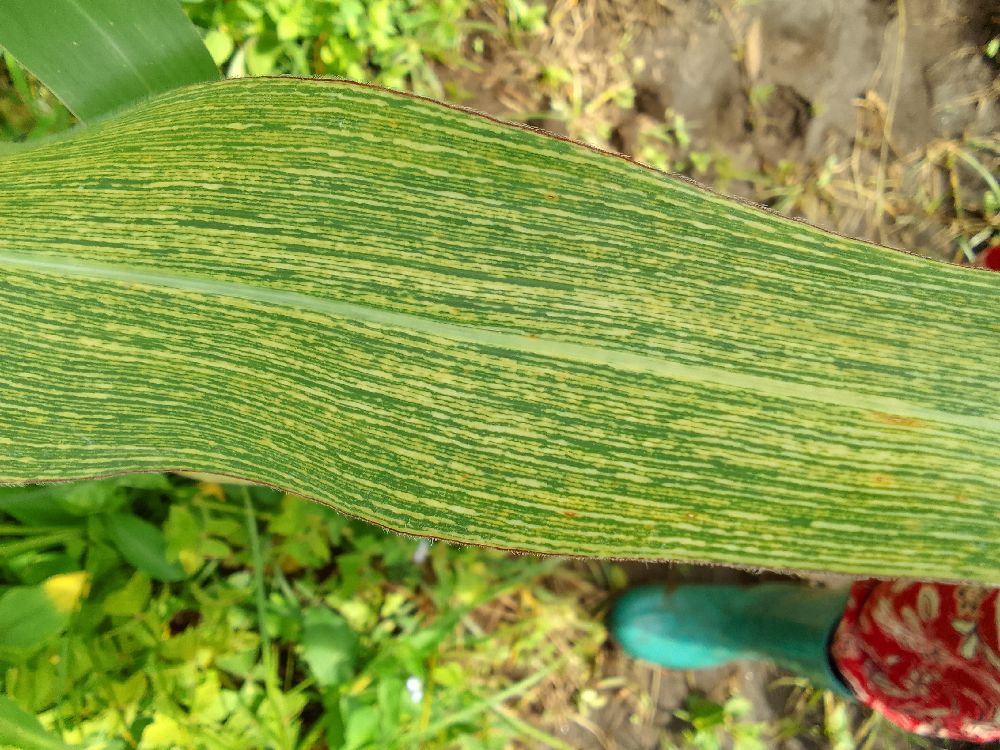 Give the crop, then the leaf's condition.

maize, maize lethal necrosis
